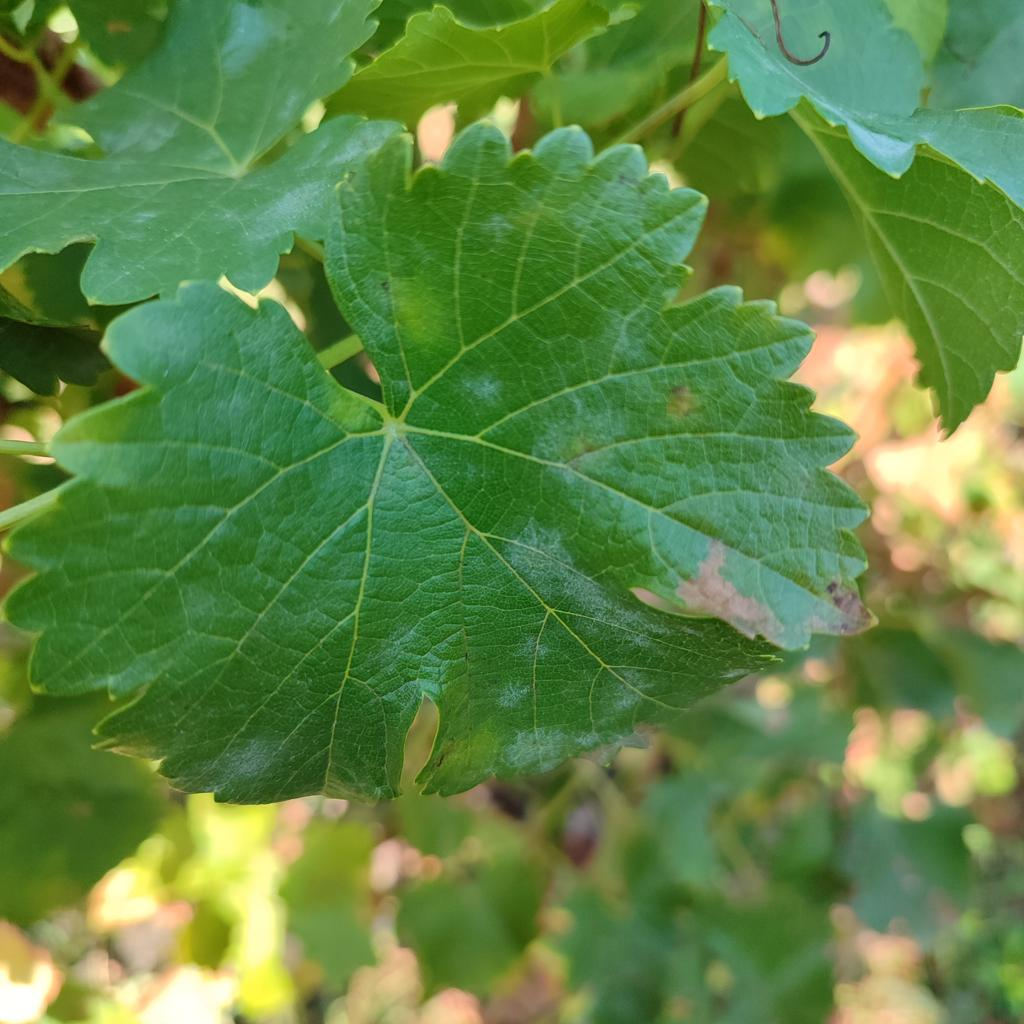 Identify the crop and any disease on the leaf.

grapevine, powdery mildew
